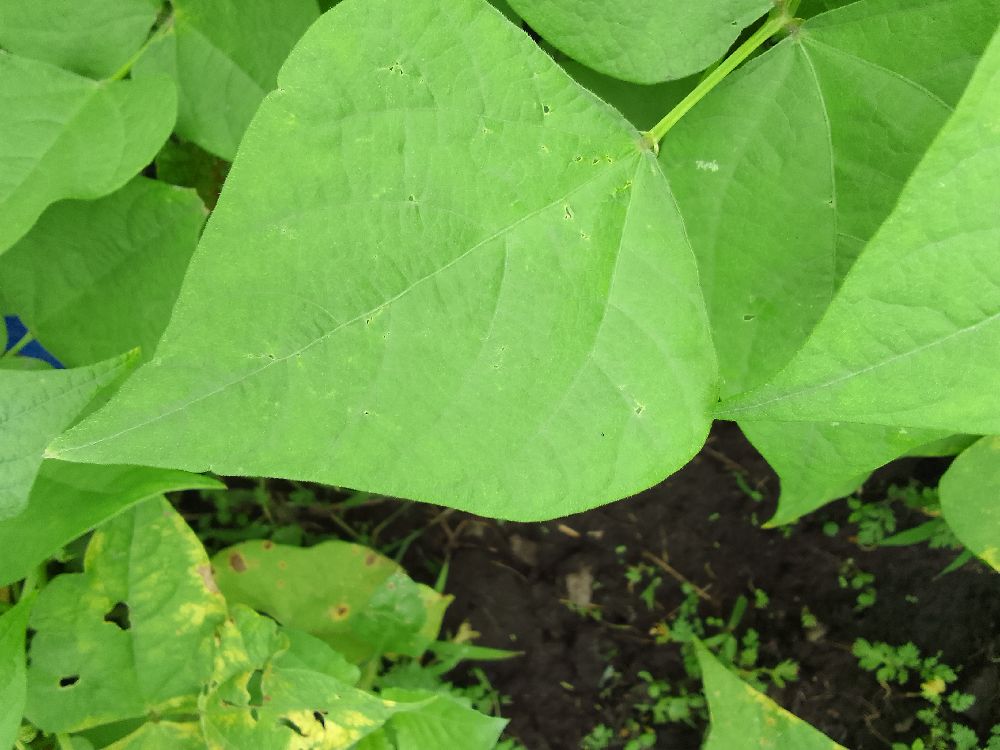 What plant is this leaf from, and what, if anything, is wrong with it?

common bean, healthy
